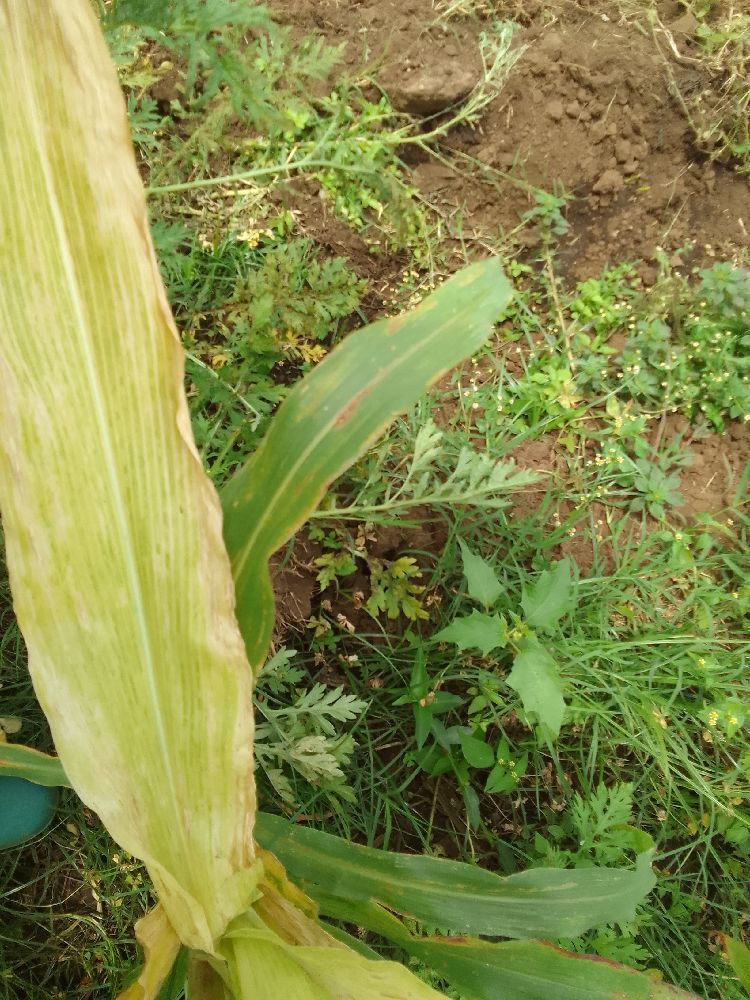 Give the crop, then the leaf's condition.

maize, maize lethal necrosis
